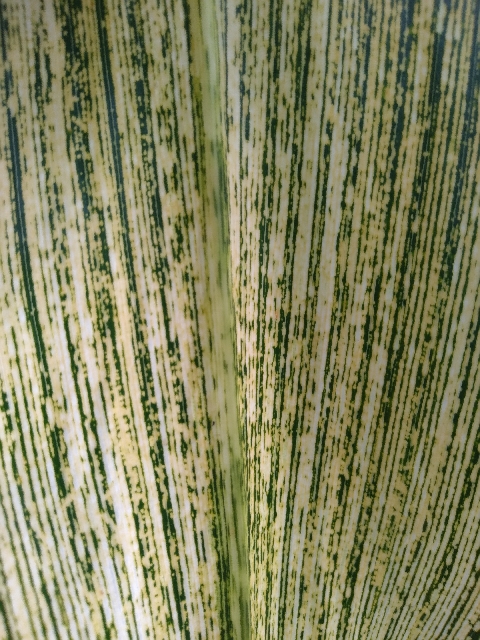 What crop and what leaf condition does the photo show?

maize, maize streak virus
